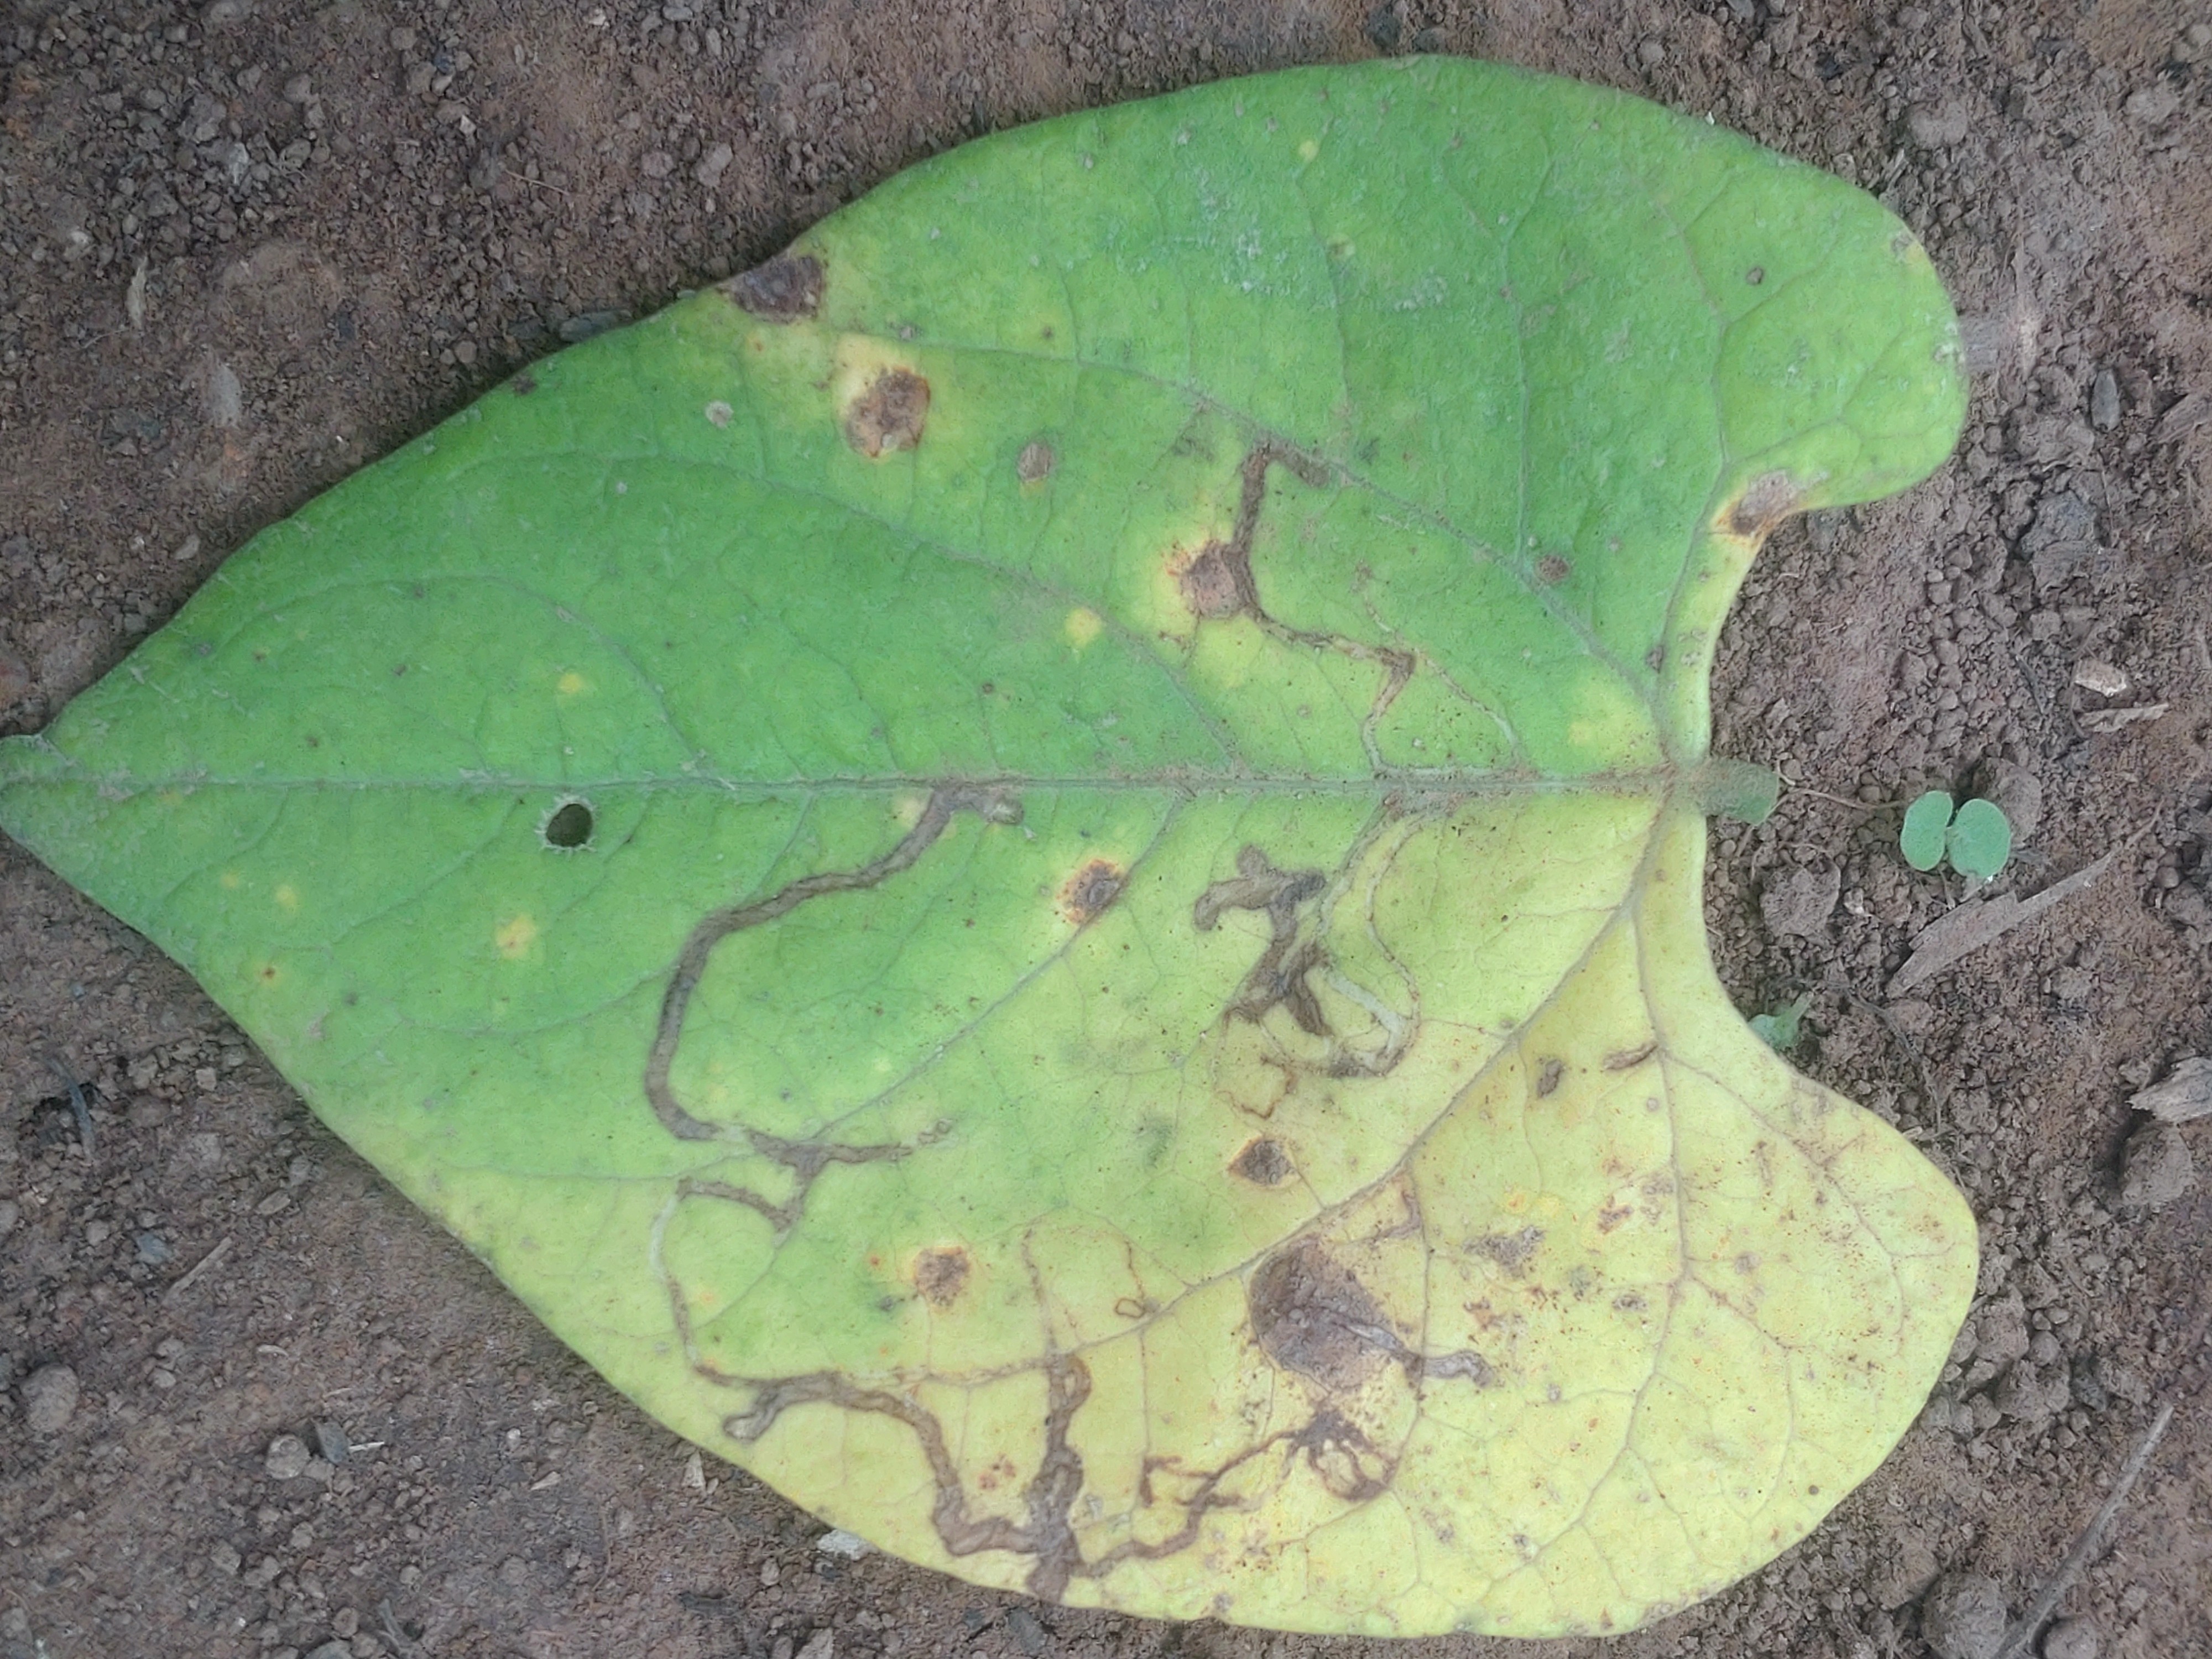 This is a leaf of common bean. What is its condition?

anthracnose
